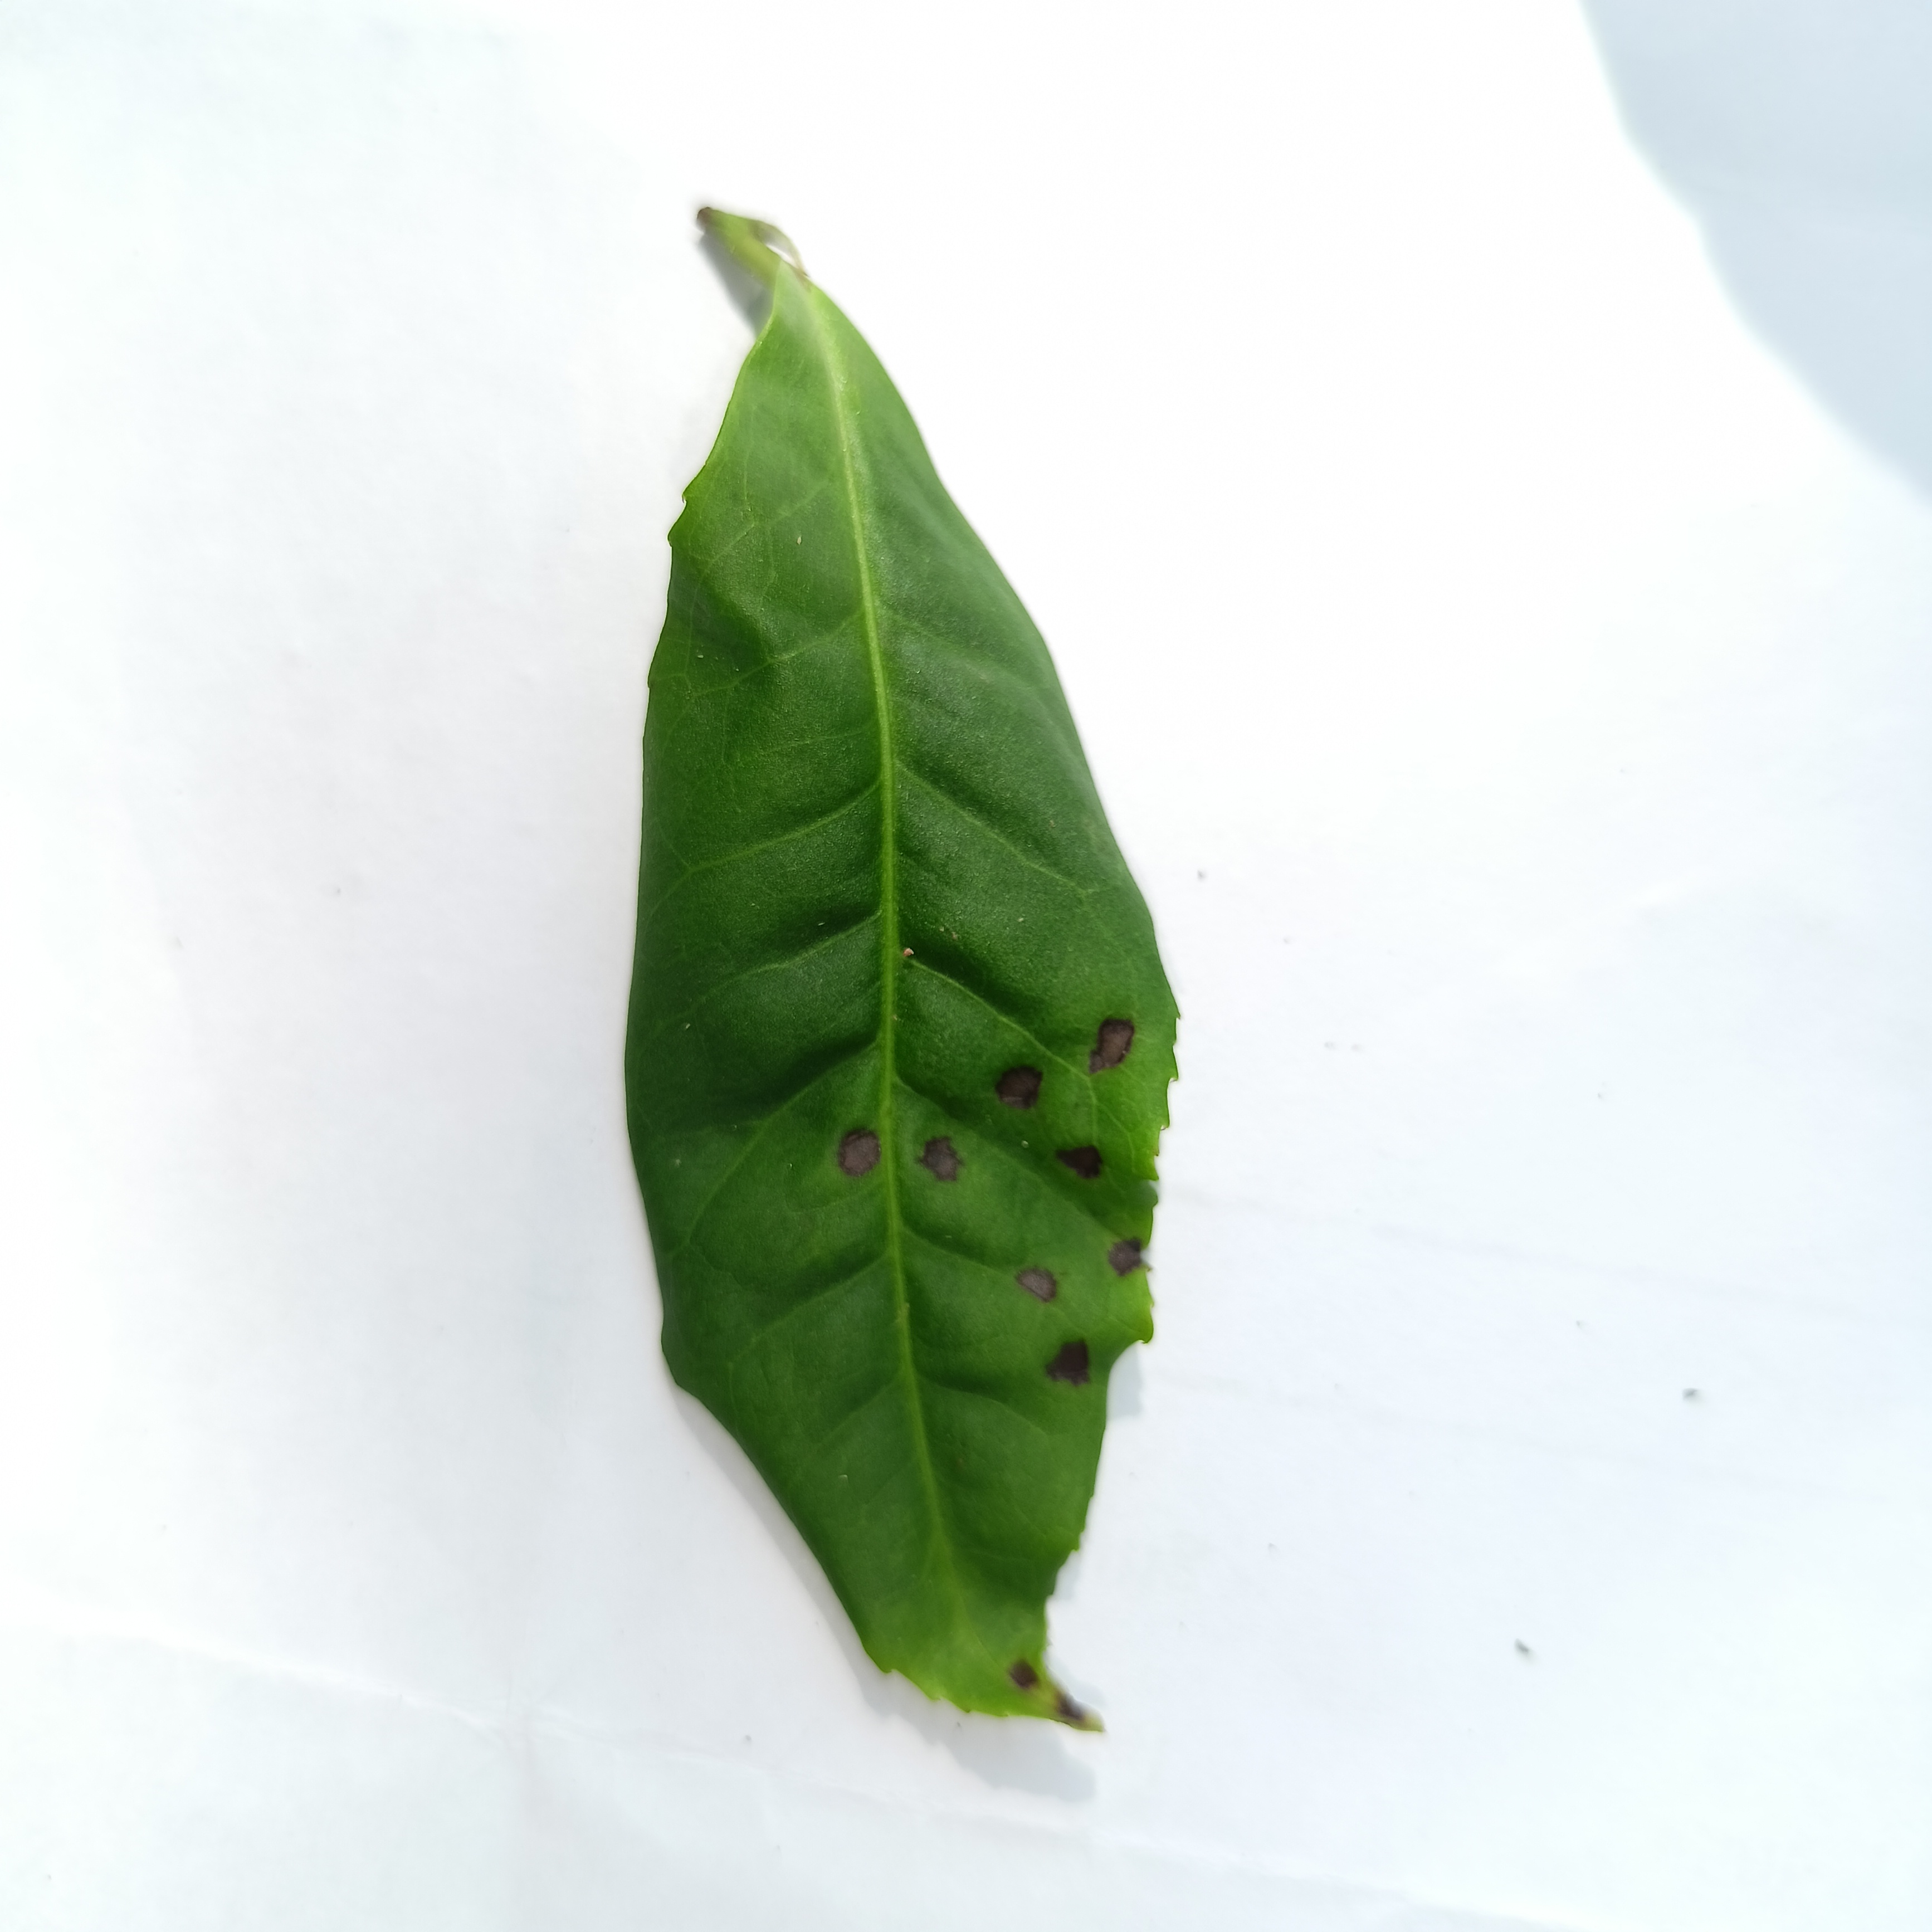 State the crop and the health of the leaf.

tea, helopeltis
